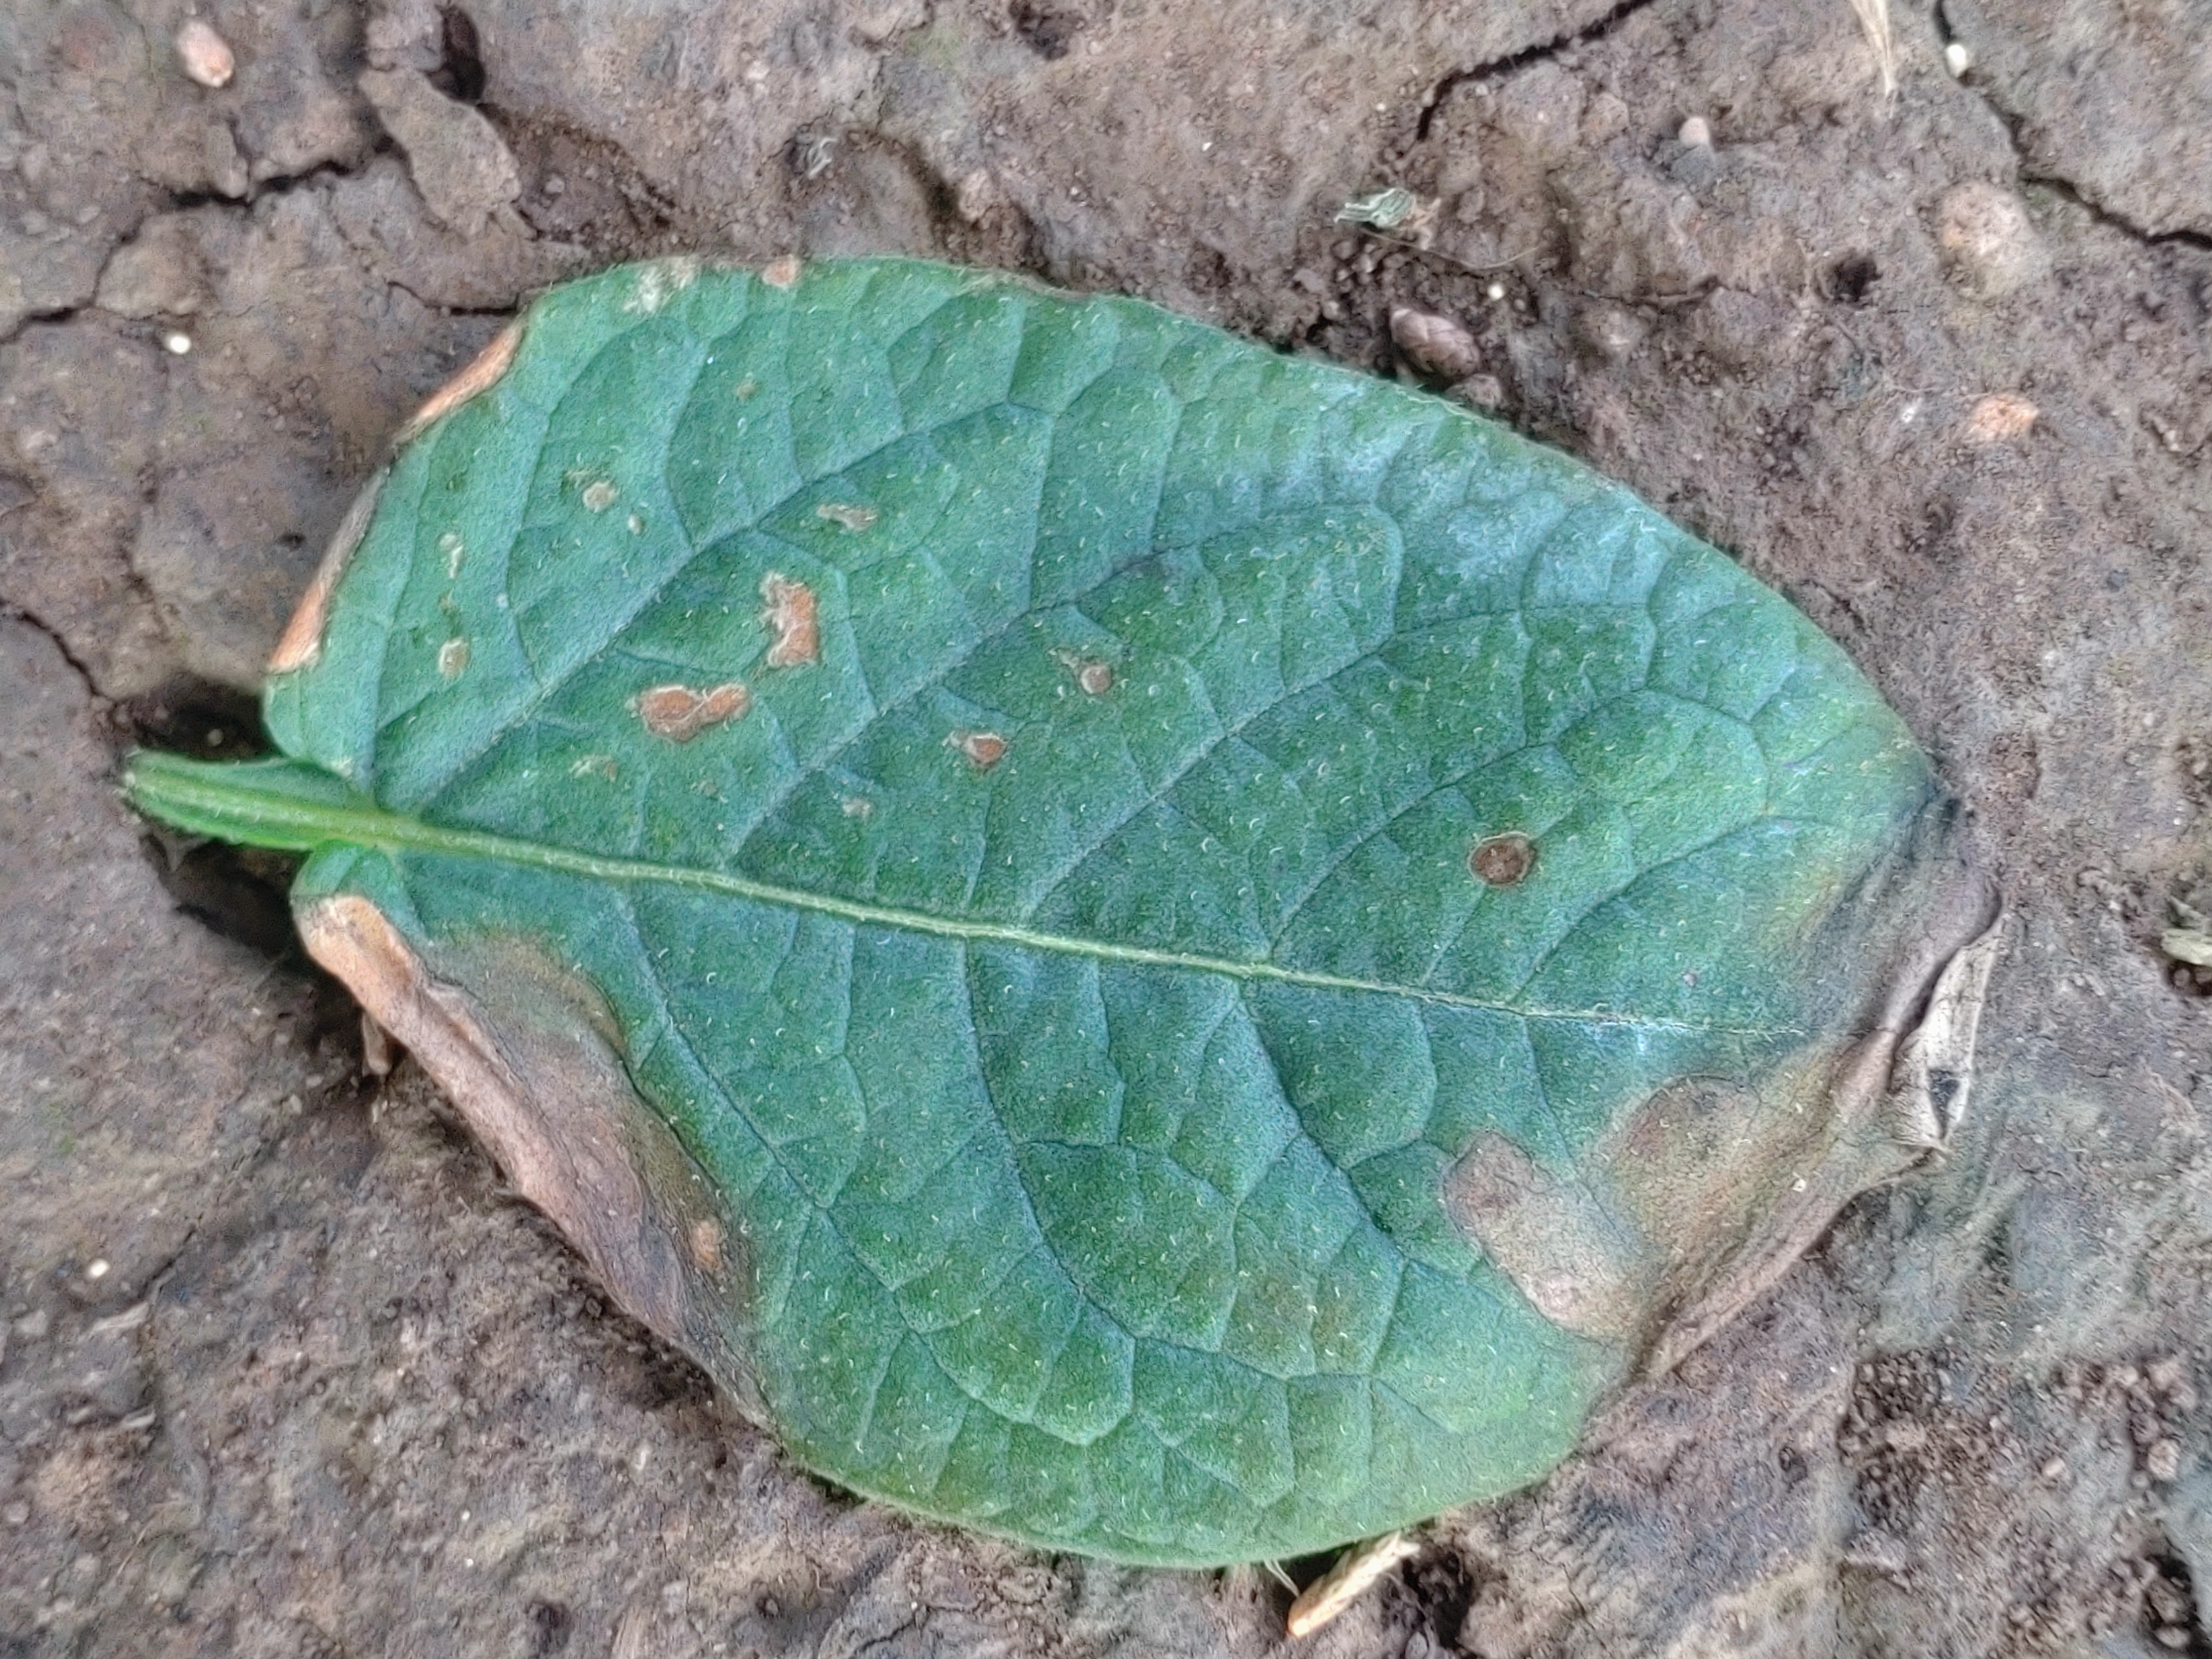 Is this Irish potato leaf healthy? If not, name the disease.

early blight
